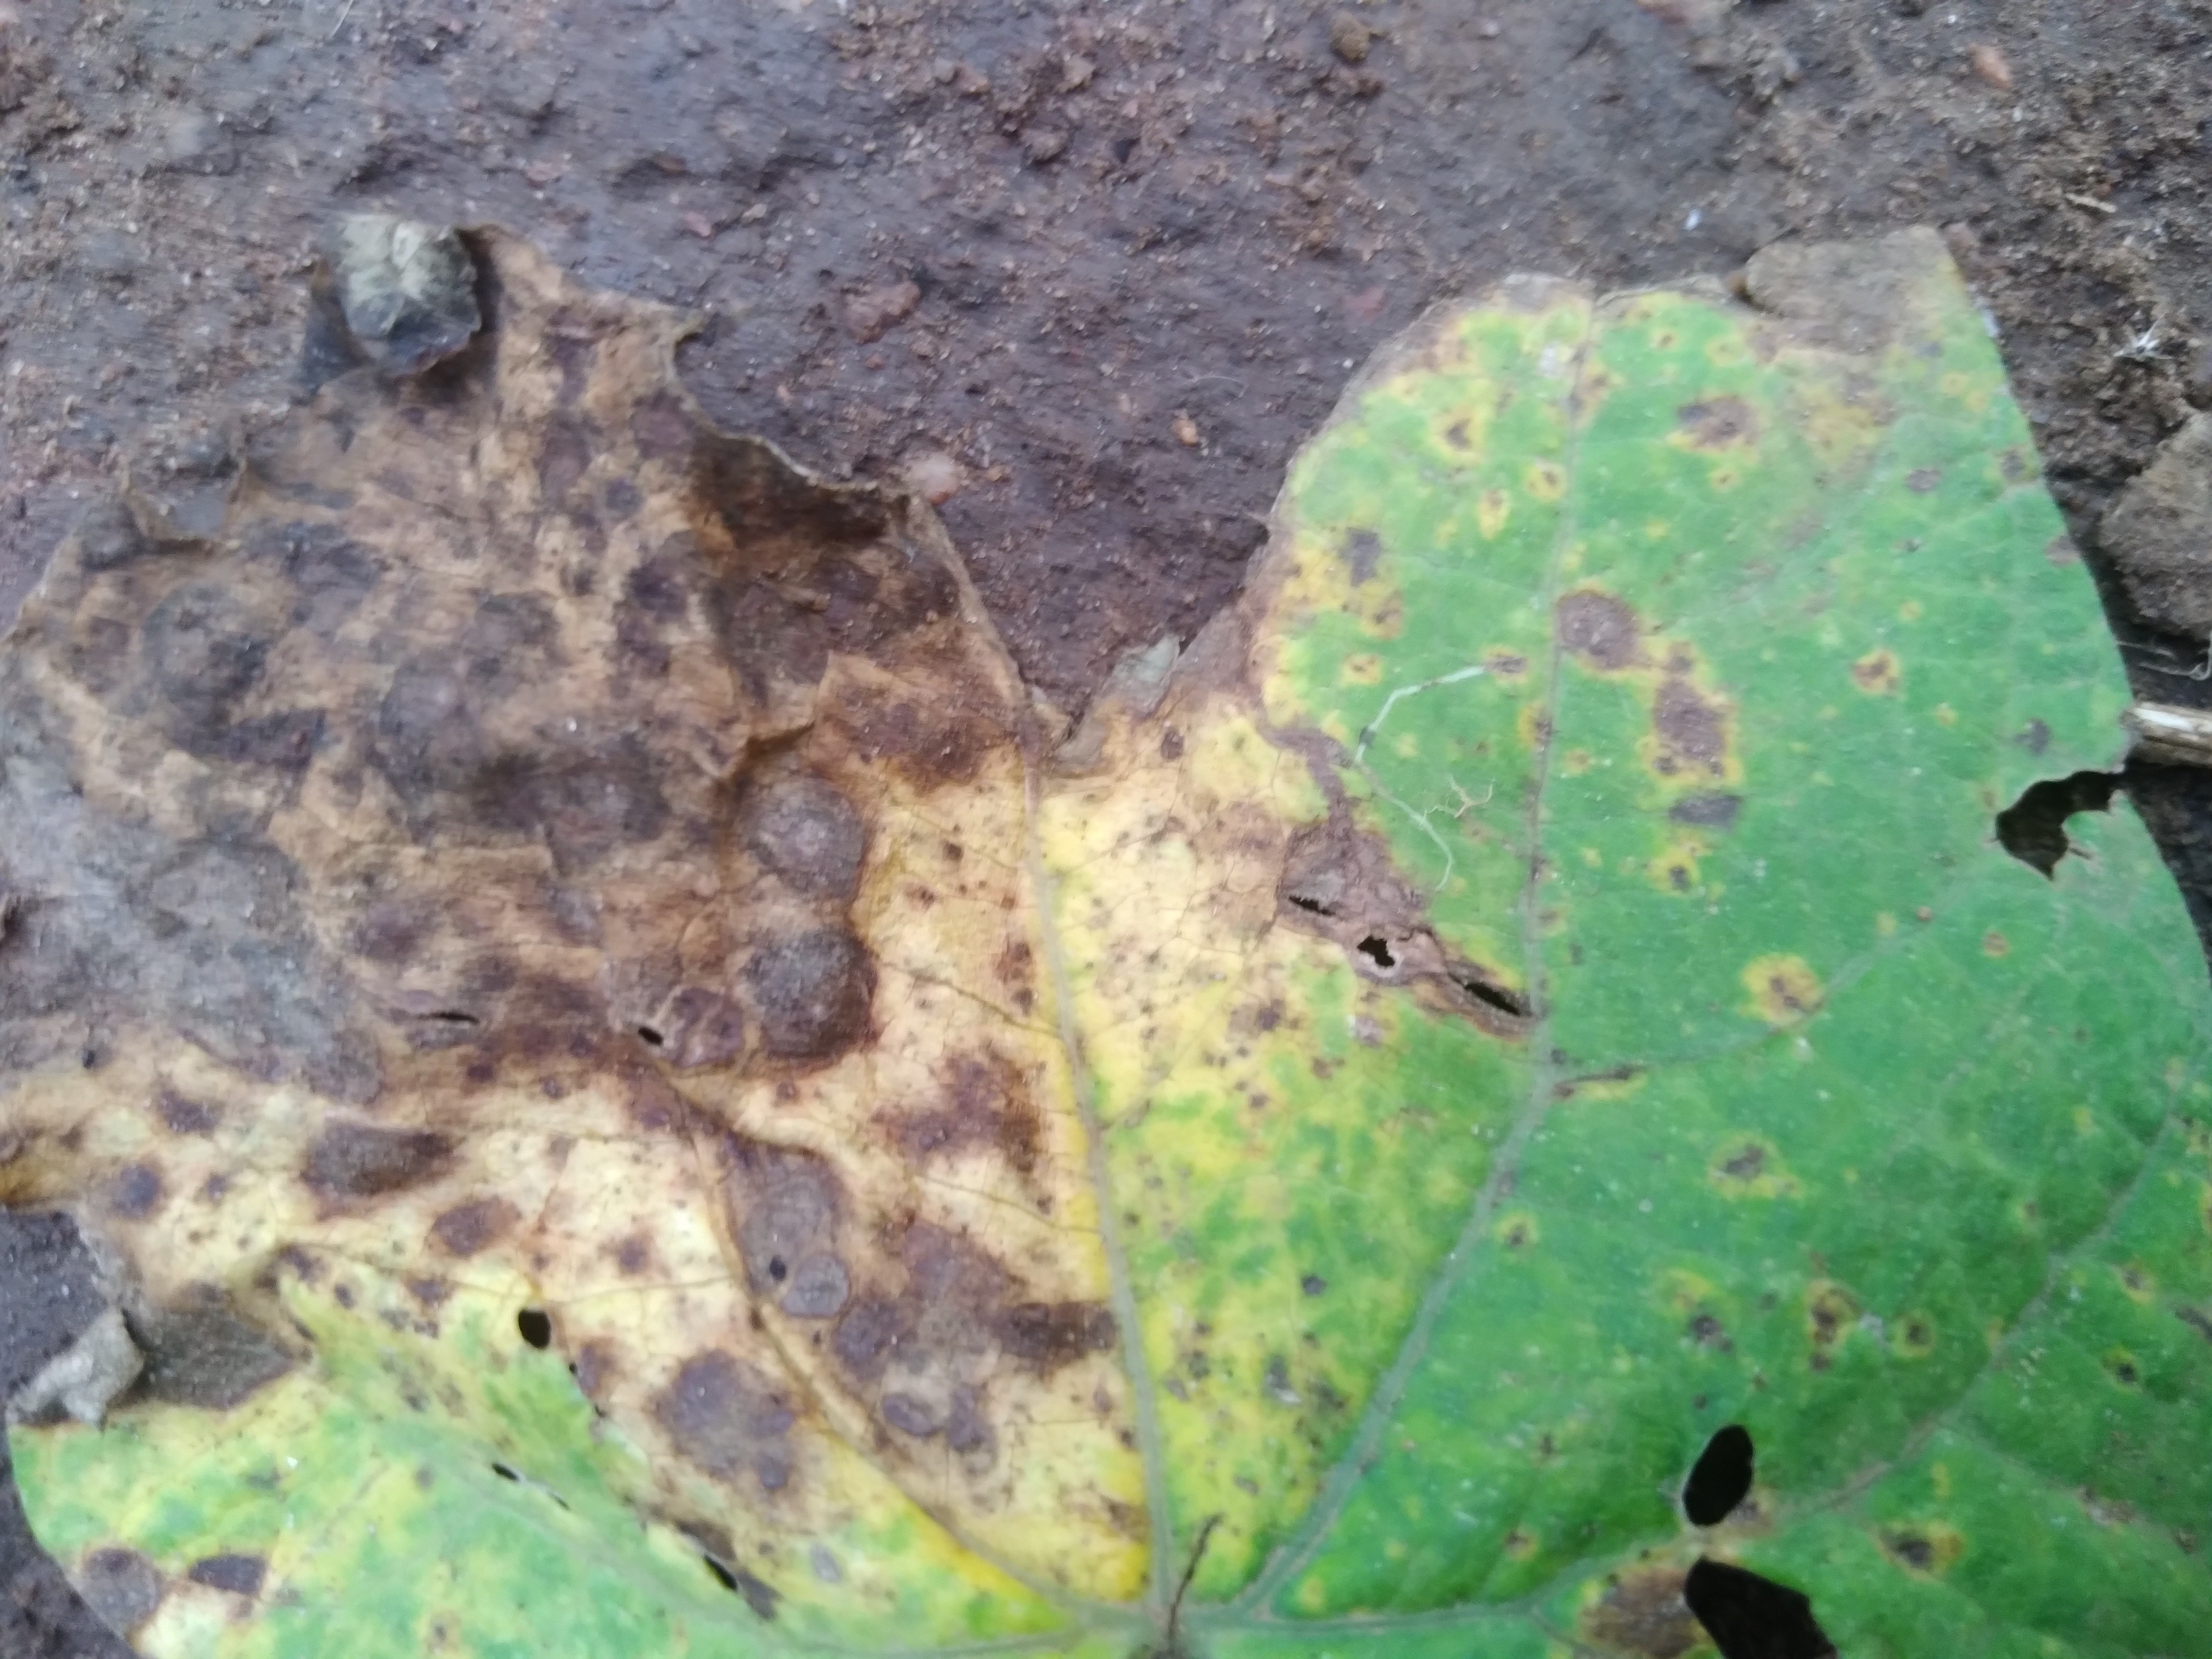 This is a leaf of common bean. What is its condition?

rust
